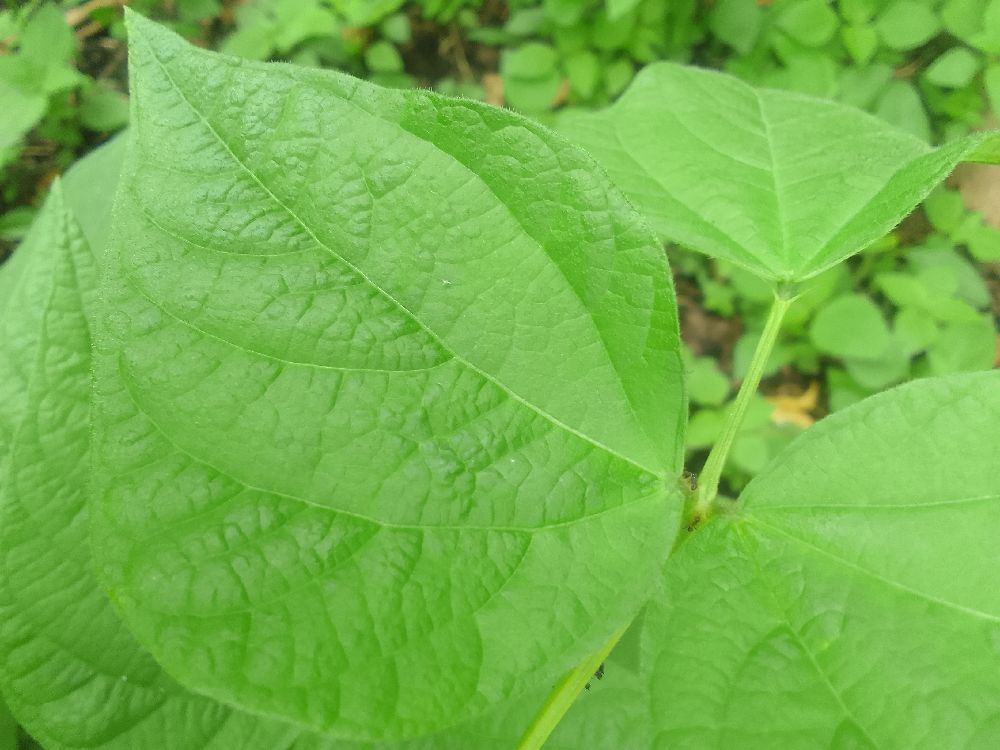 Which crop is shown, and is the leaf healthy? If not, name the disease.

common bean, healthy
